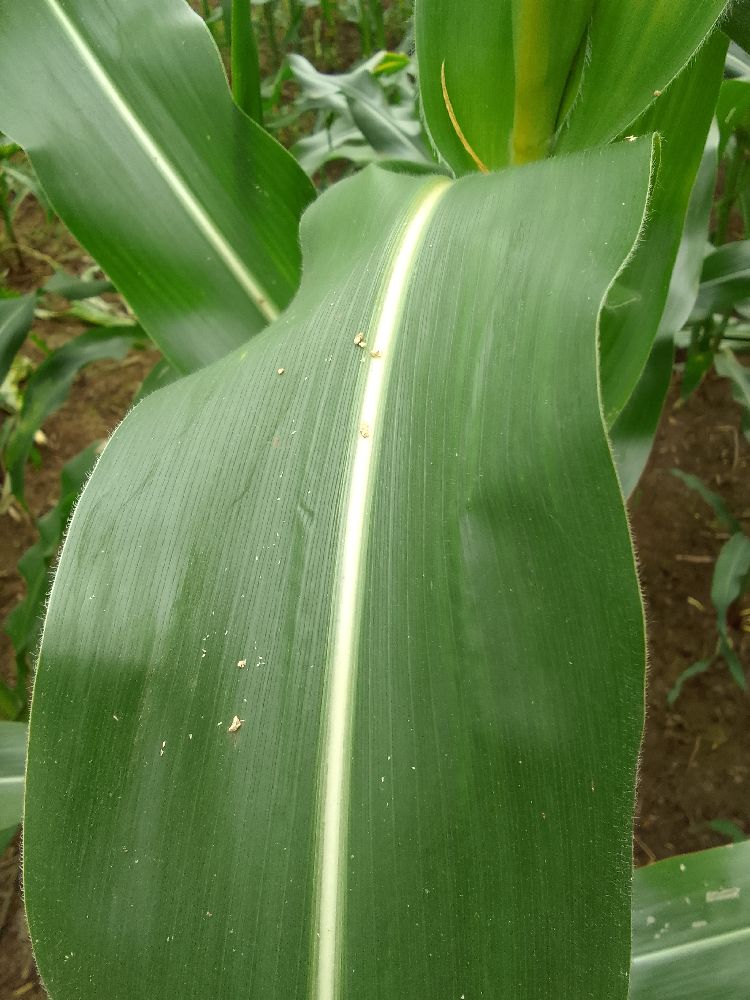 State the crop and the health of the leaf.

maize, healthy
